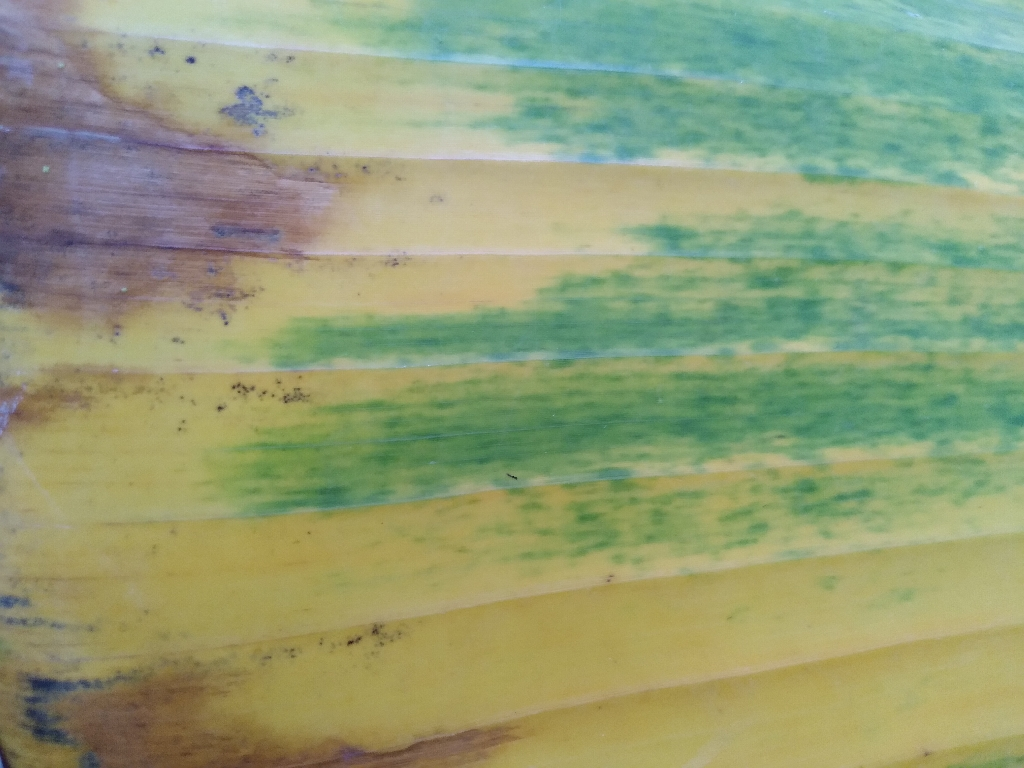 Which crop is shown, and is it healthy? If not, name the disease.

banana, fusarium wilt race 1
